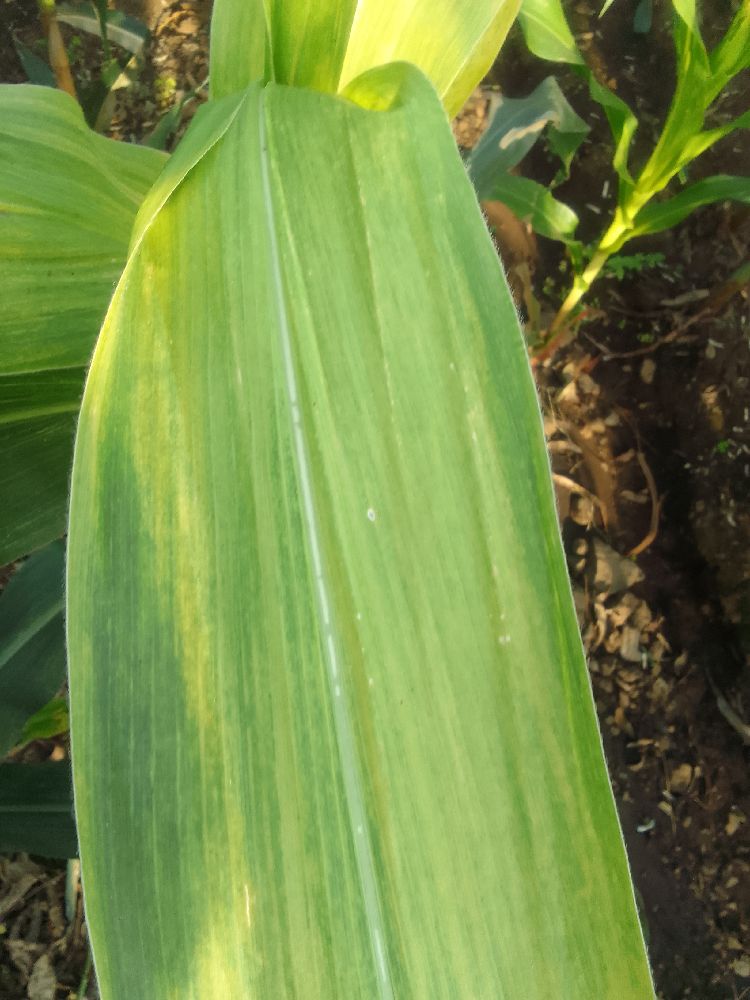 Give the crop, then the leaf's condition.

maize, maize lethal necrosis
